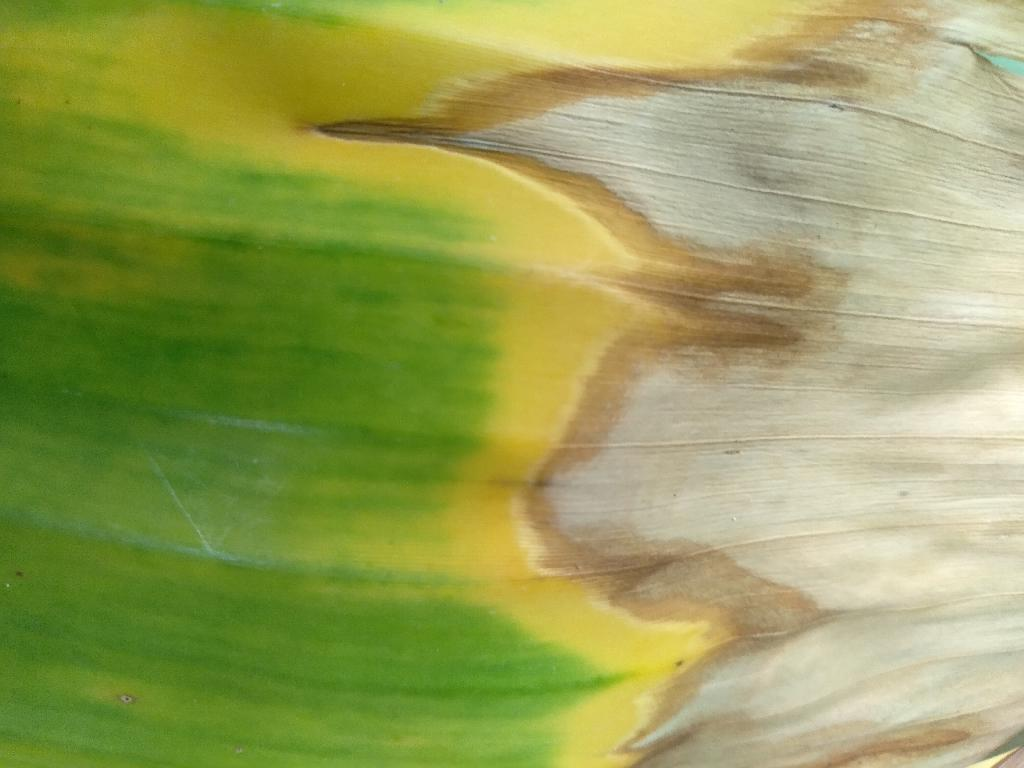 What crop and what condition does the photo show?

banana, fusarium wilt race 1
